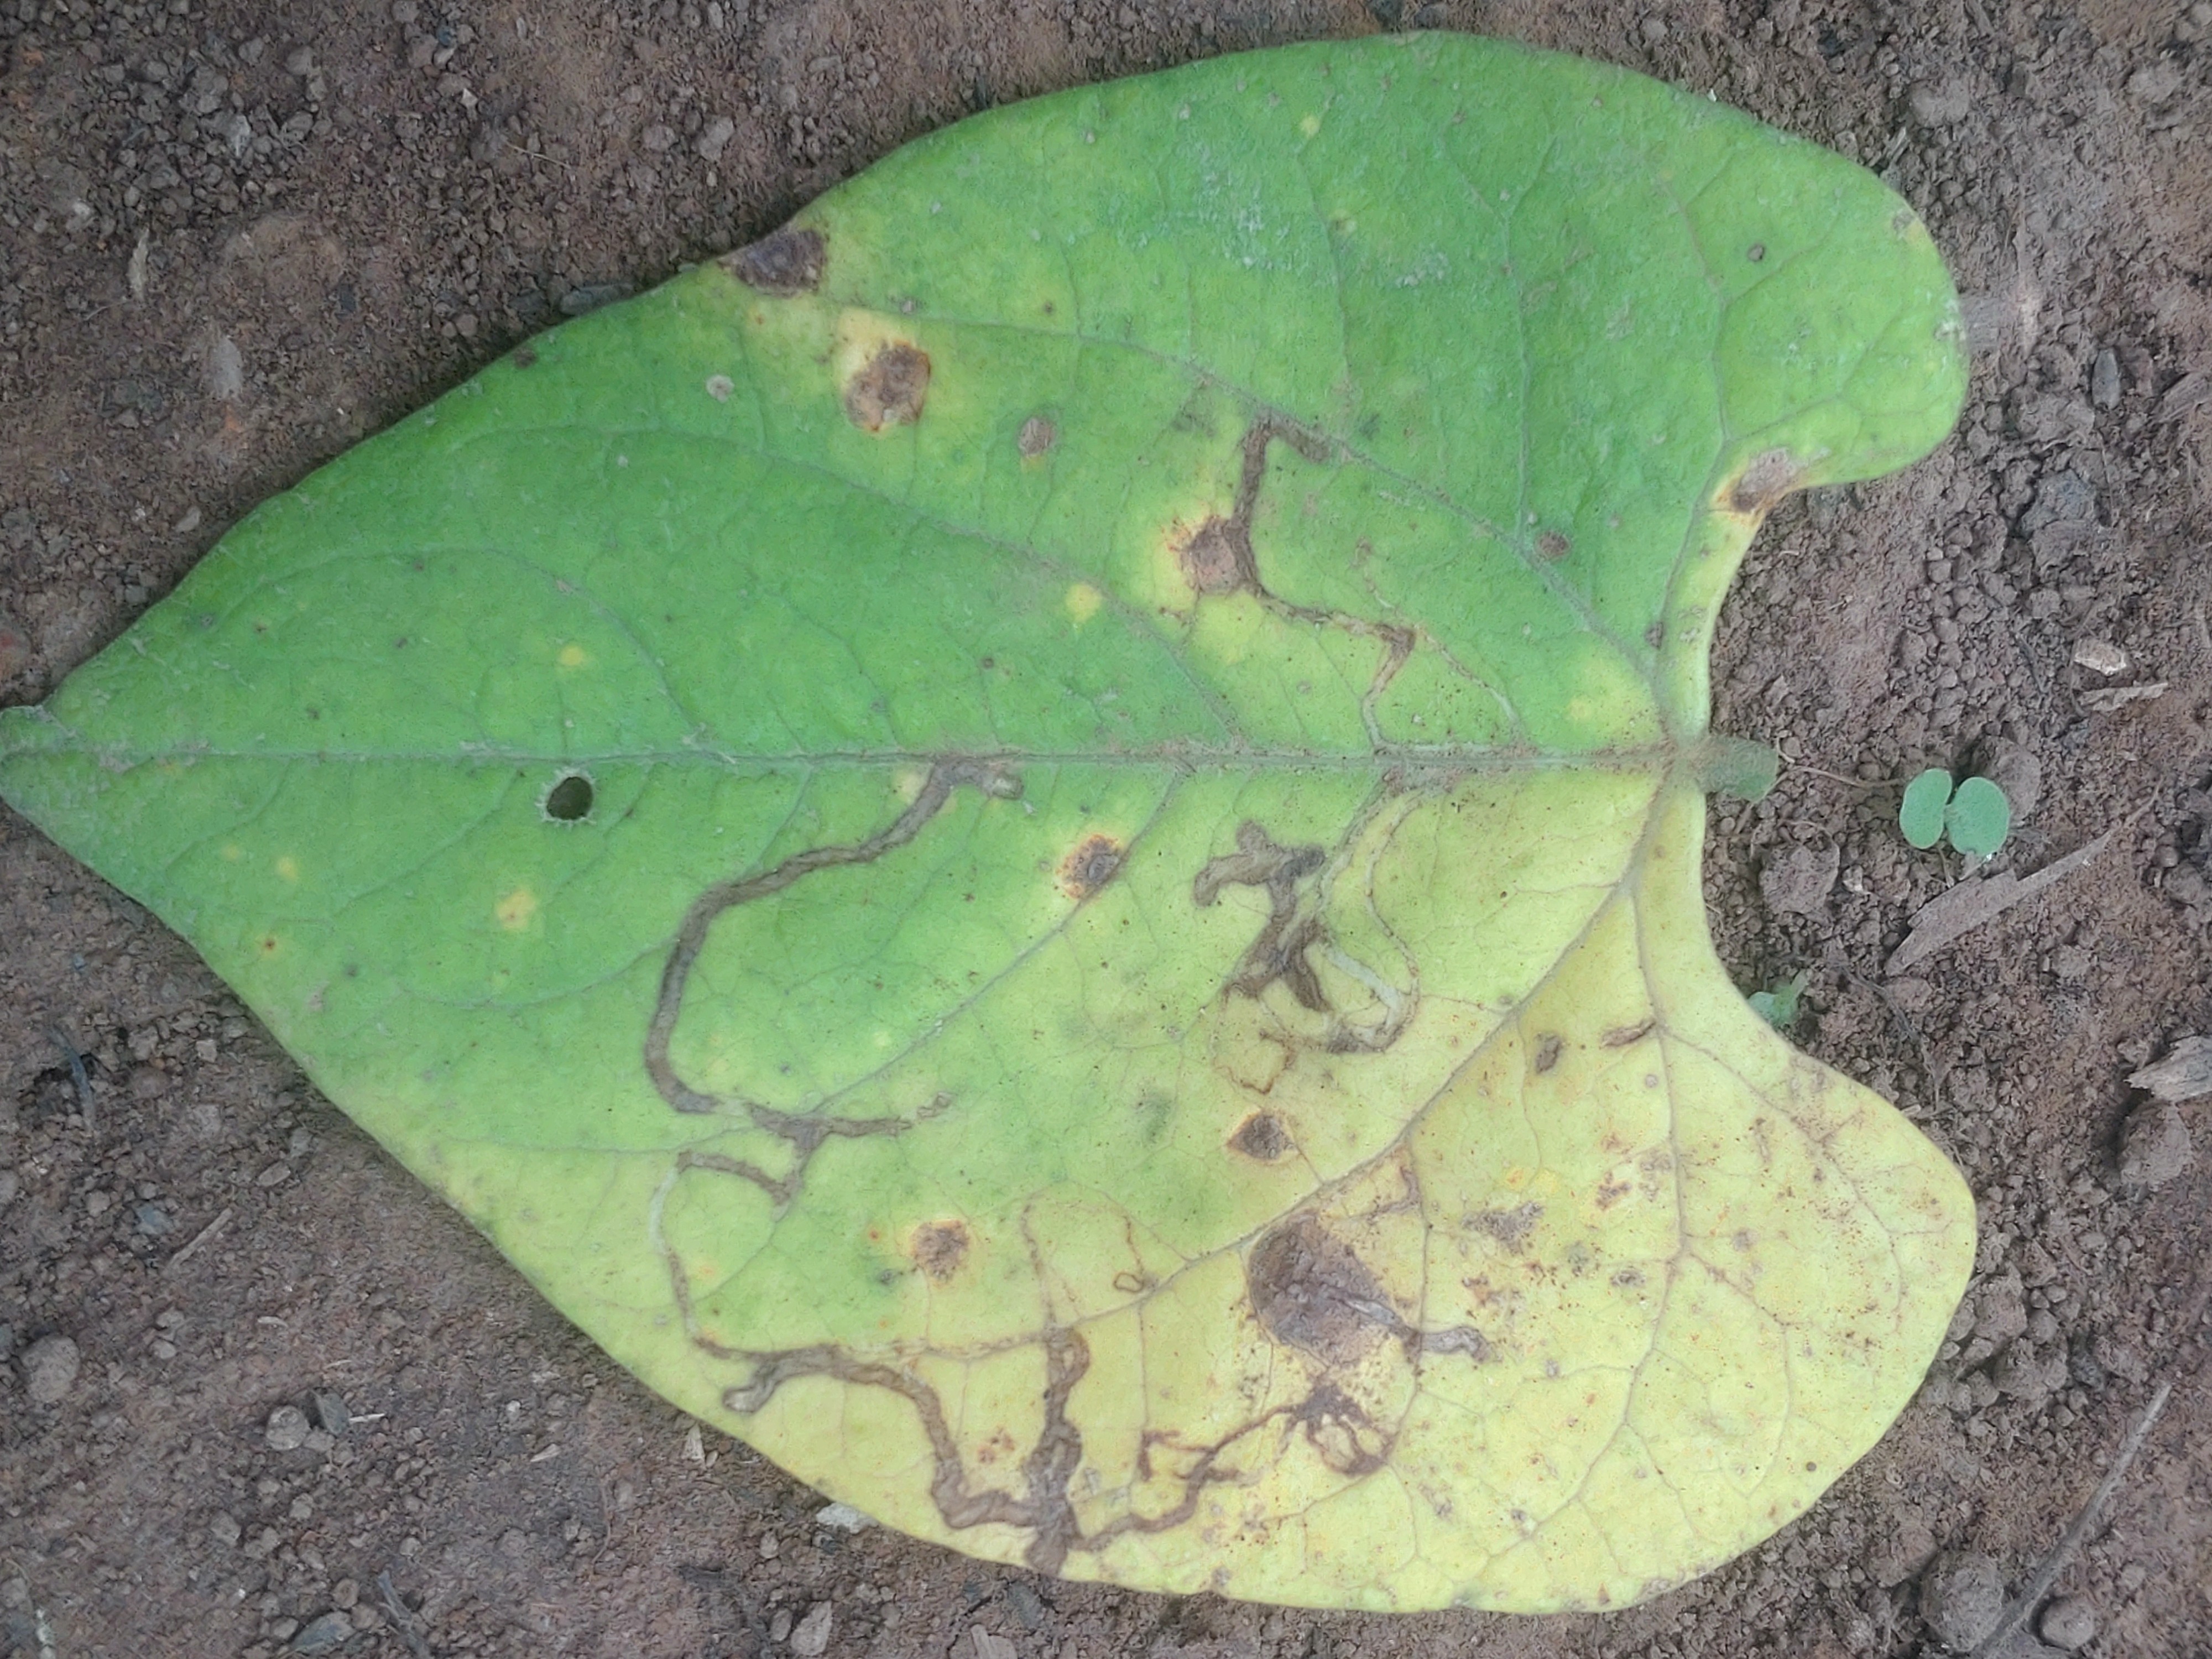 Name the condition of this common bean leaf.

anthracnose
